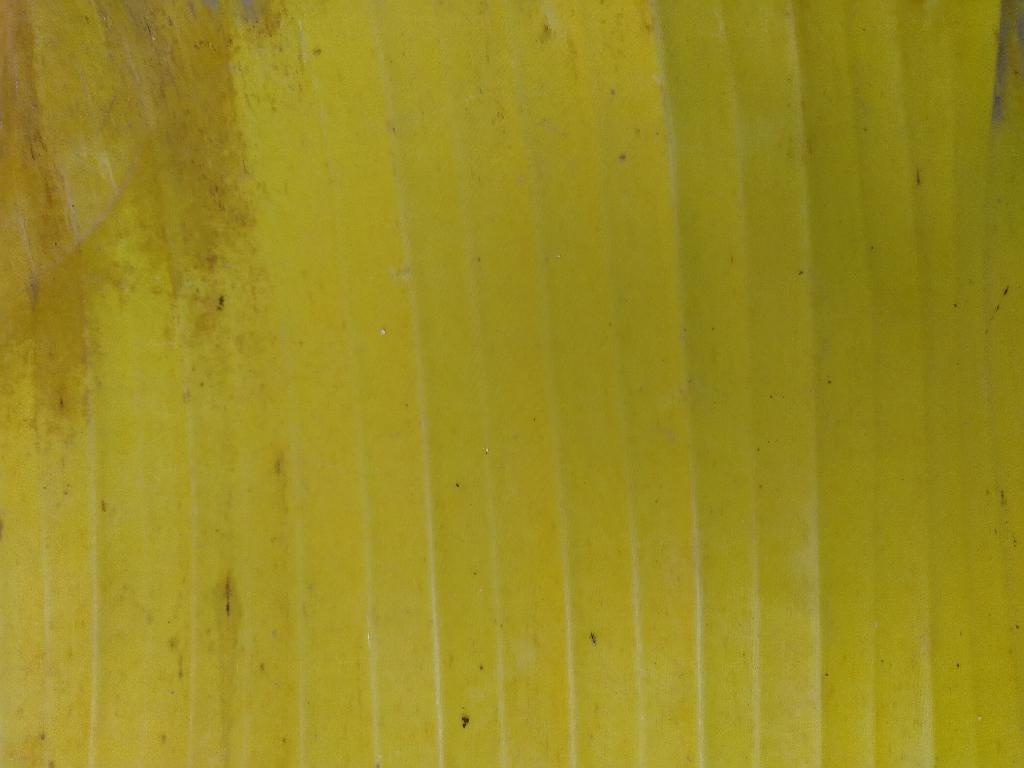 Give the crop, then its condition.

banana, fusarium wilt race 1
